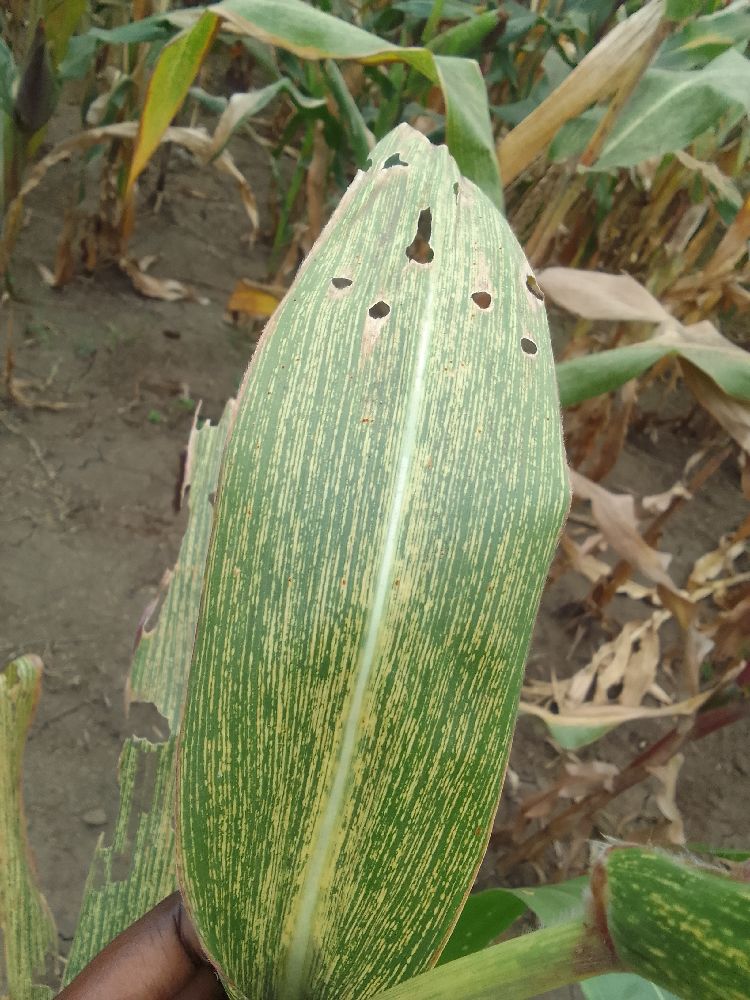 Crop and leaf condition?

maize, maize streak virus
